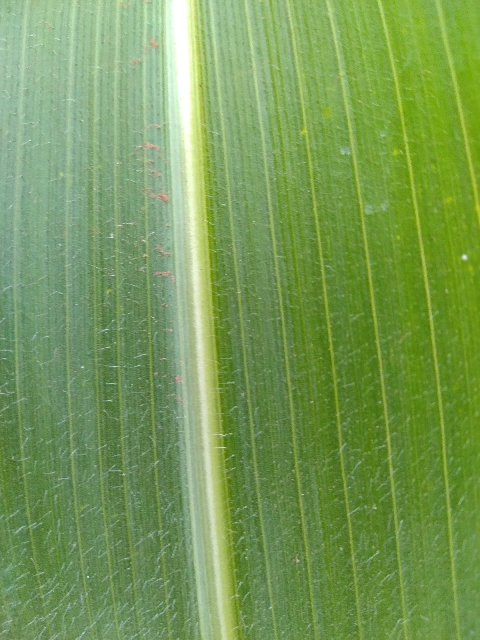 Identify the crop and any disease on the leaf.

maize, healthy
